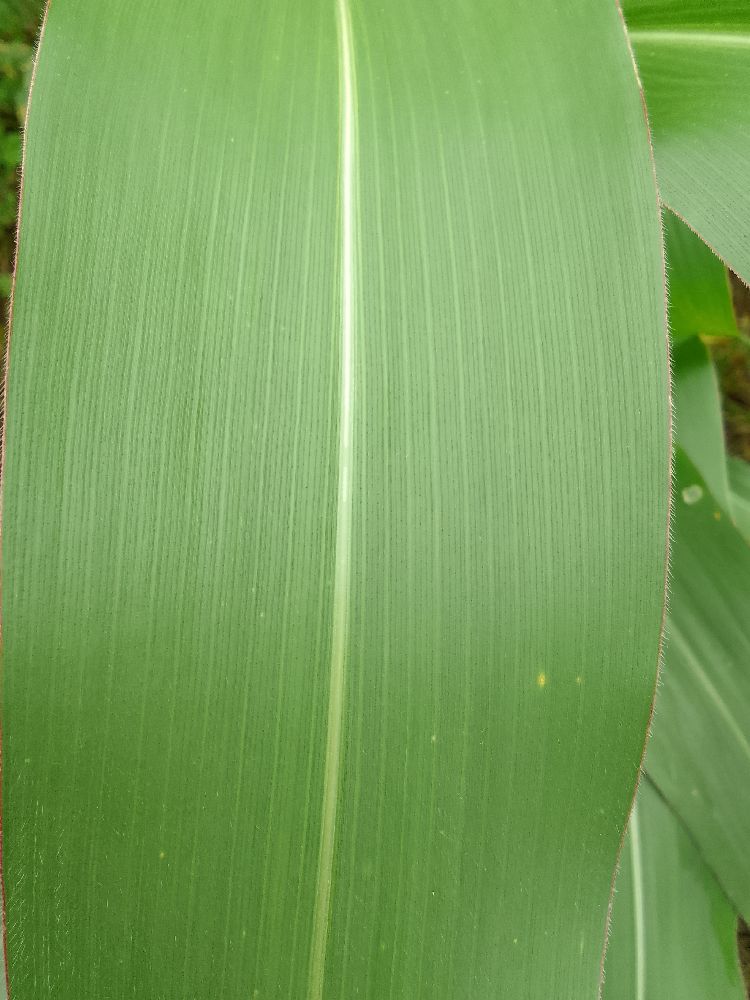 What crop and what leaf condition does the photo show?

maize, healthy
